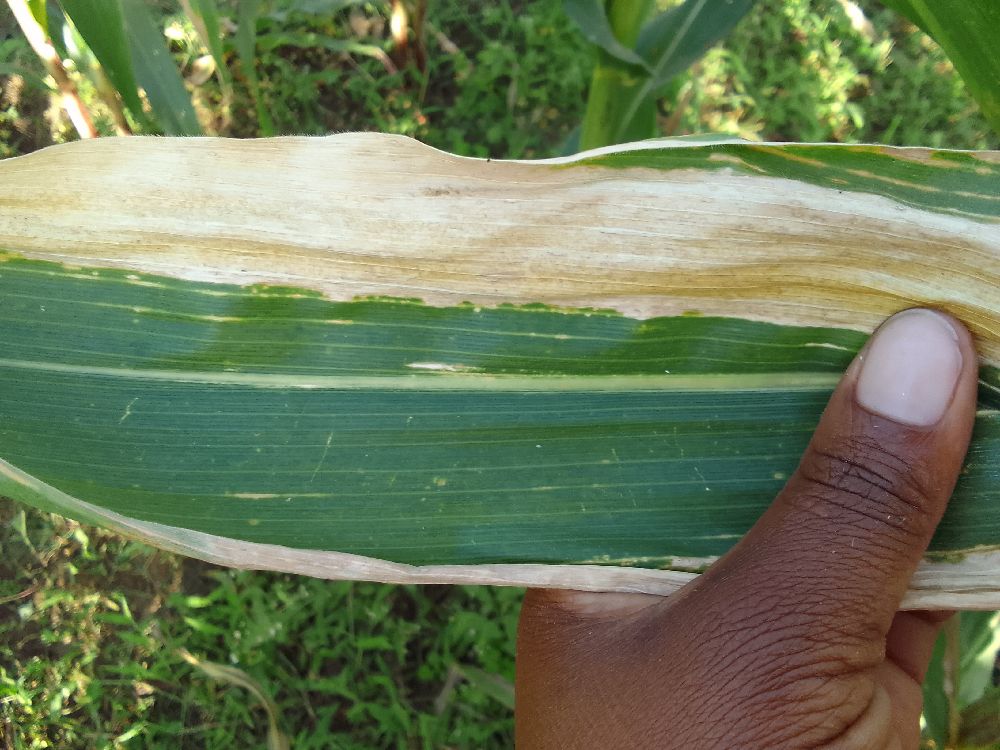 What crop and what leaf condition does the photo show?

maize, maize lethal necrosis
